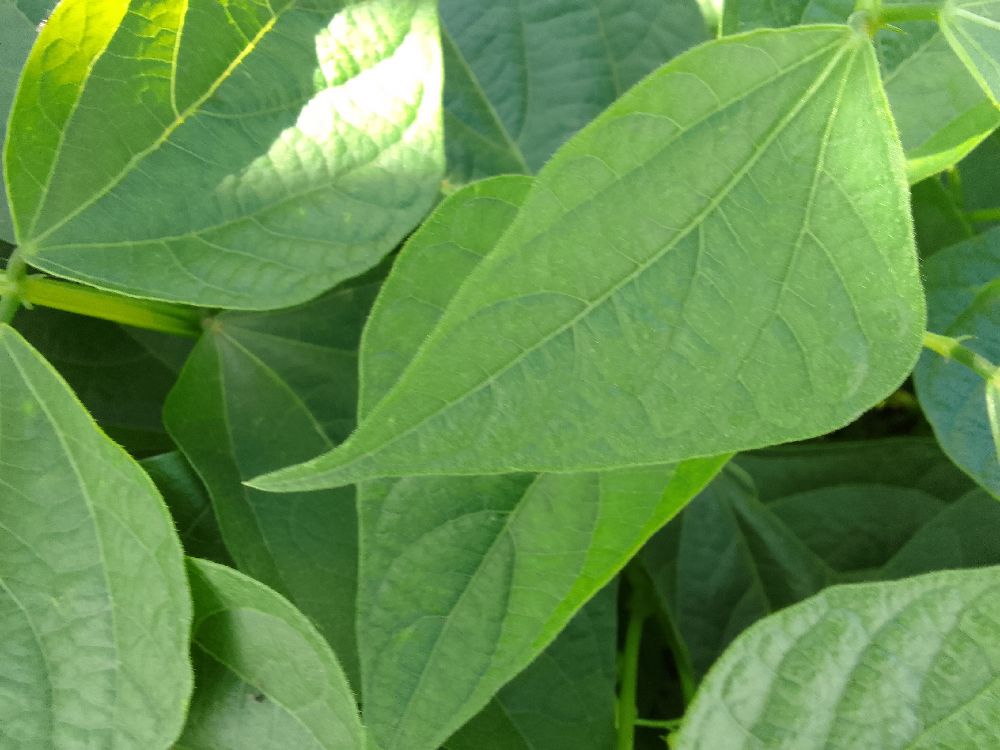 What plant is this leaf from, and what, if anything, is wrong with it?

common bean, healthy
